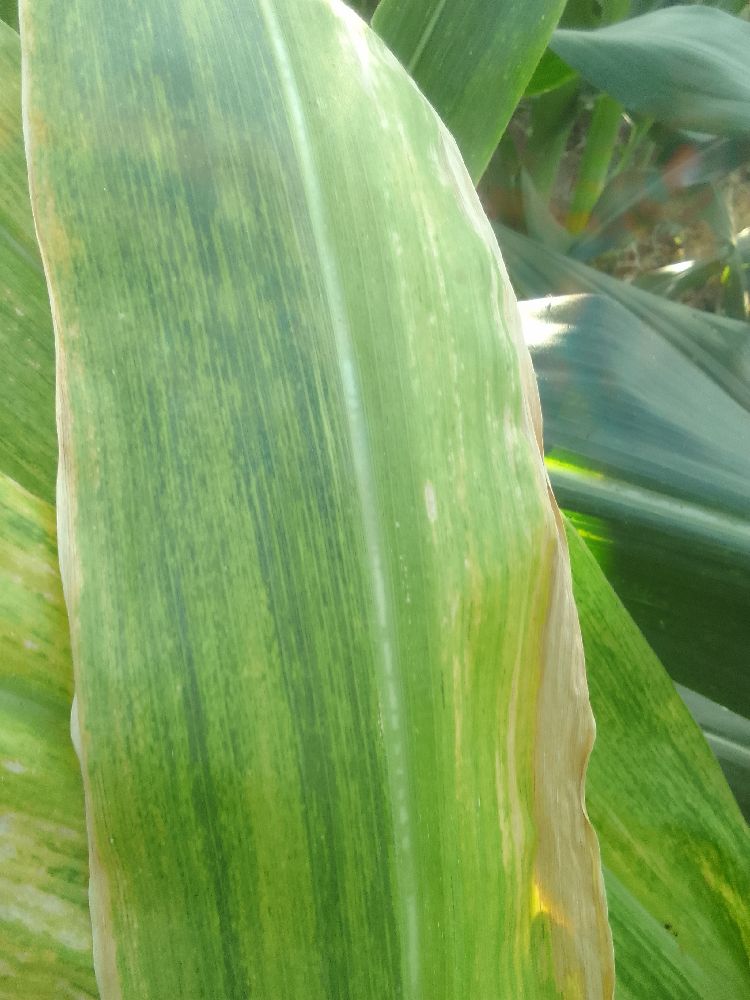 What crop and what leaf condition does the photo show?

maize, maize lethal necrosis
